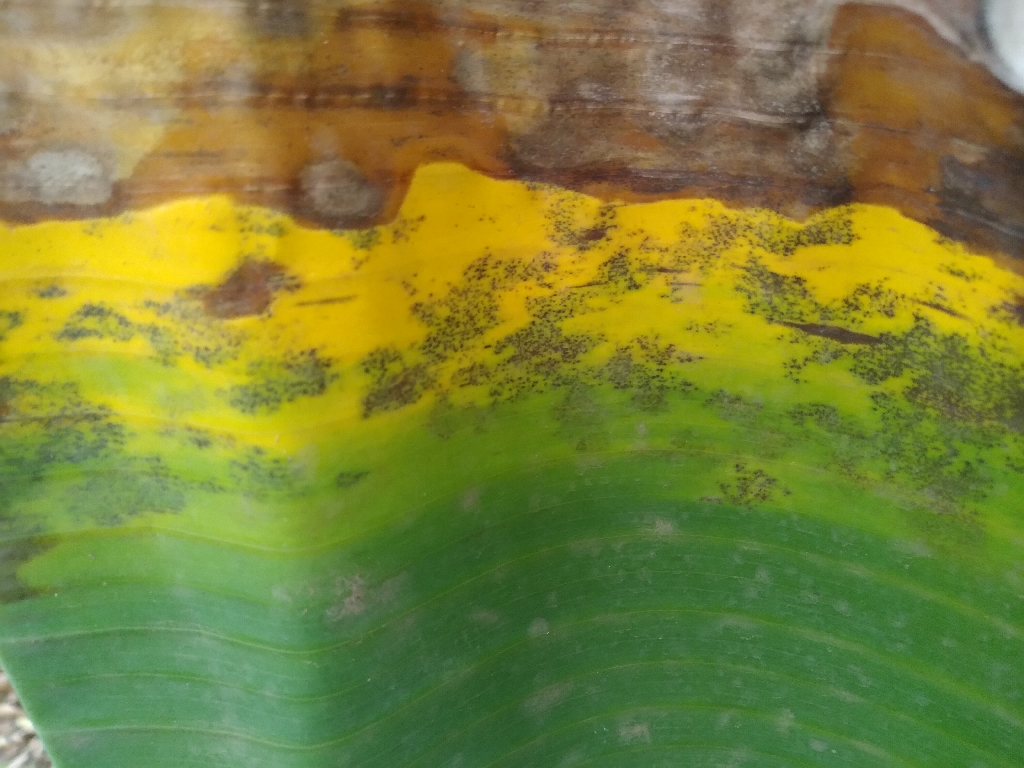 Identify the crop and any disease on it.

banana, black sigatoka
